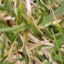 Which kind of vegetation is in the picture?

grass
